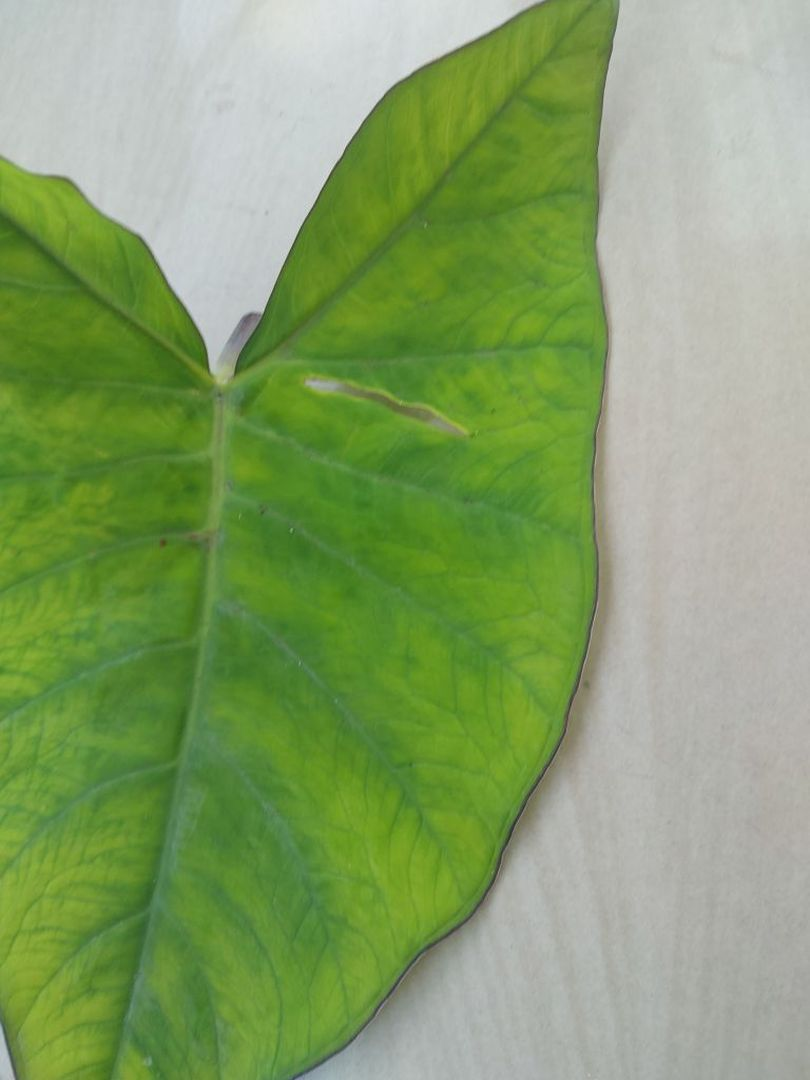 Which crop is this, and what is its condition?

taro, mosaic
